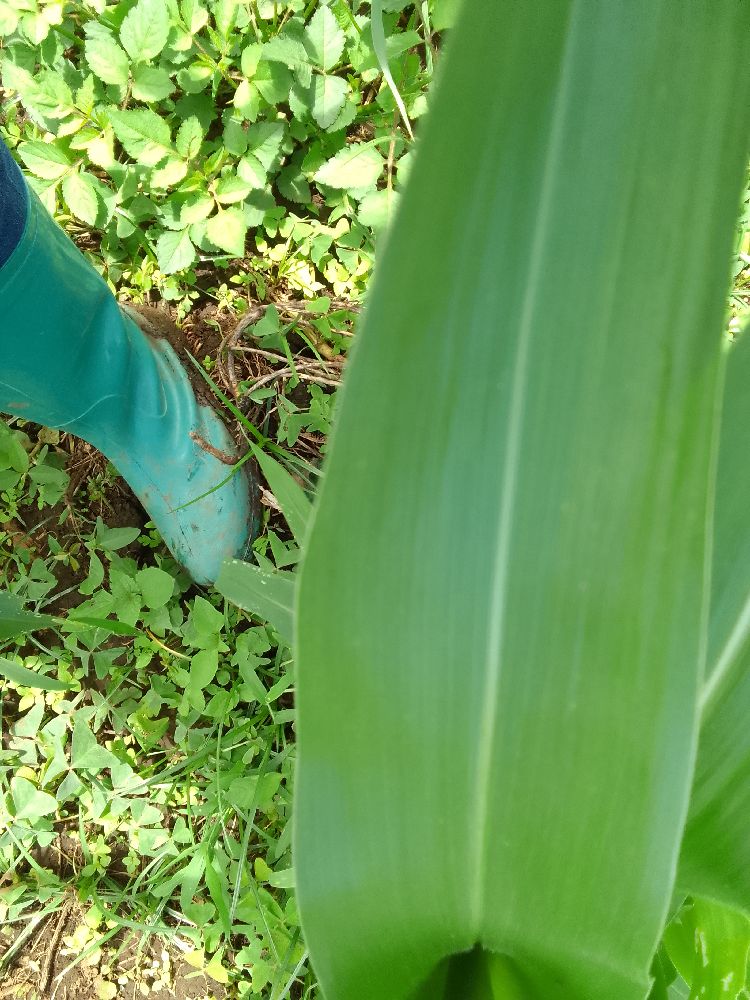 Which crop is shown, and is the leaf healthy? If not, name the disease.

maize, healthy
